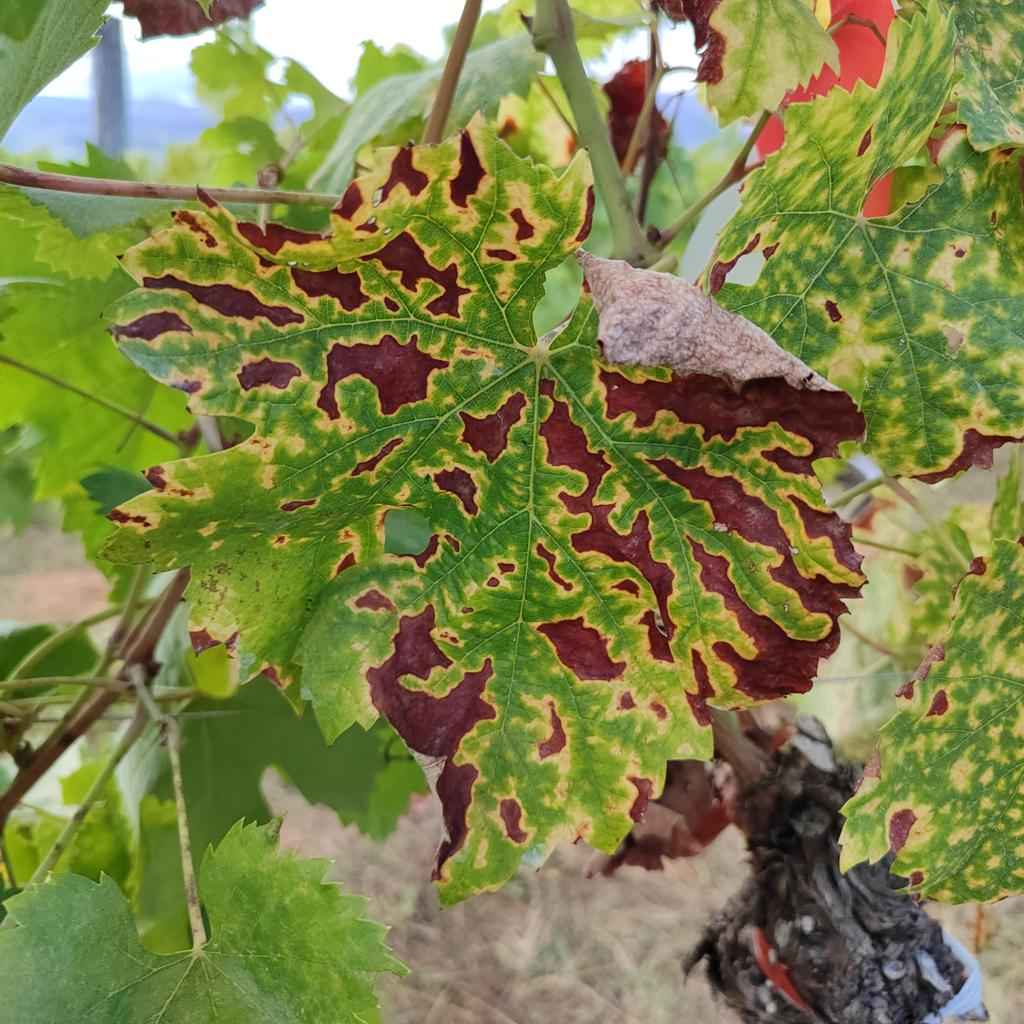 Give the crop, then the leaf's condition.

grapevine, esca complex
